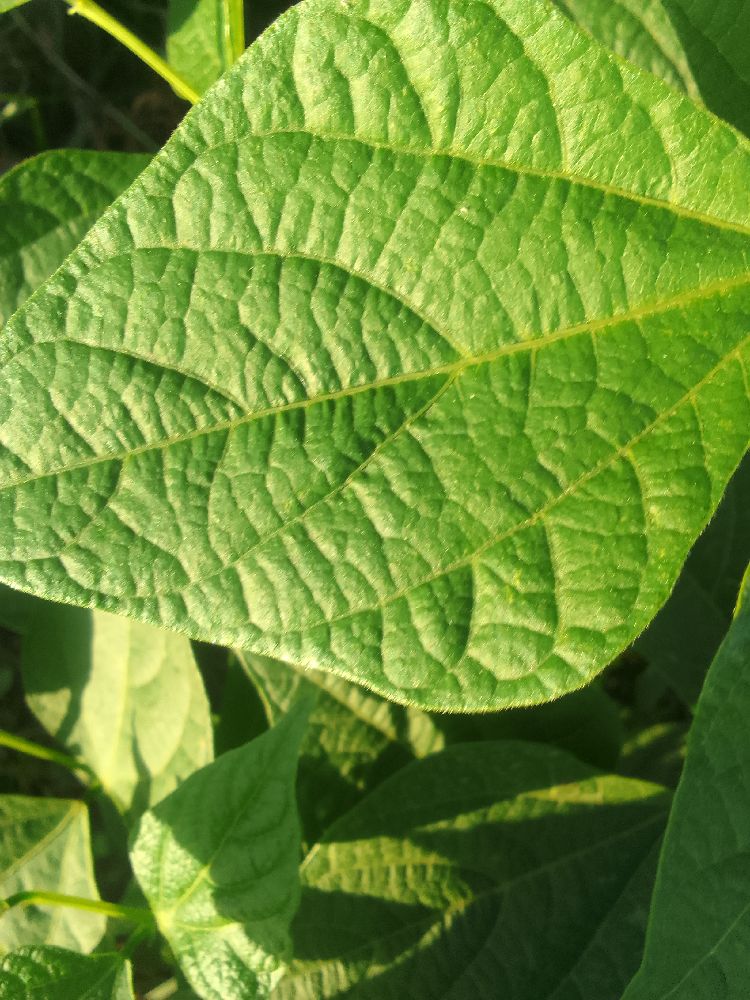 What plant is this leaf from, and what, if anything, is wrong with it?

common bean, healthy
